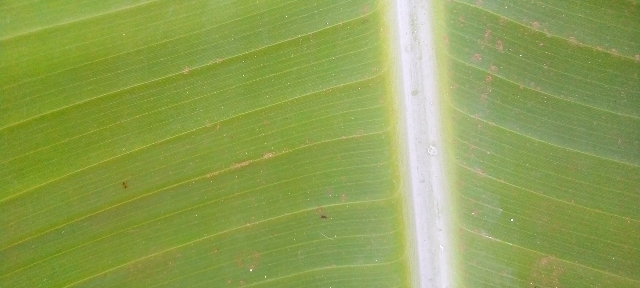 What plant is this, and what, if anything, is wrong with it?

banana, healthy
